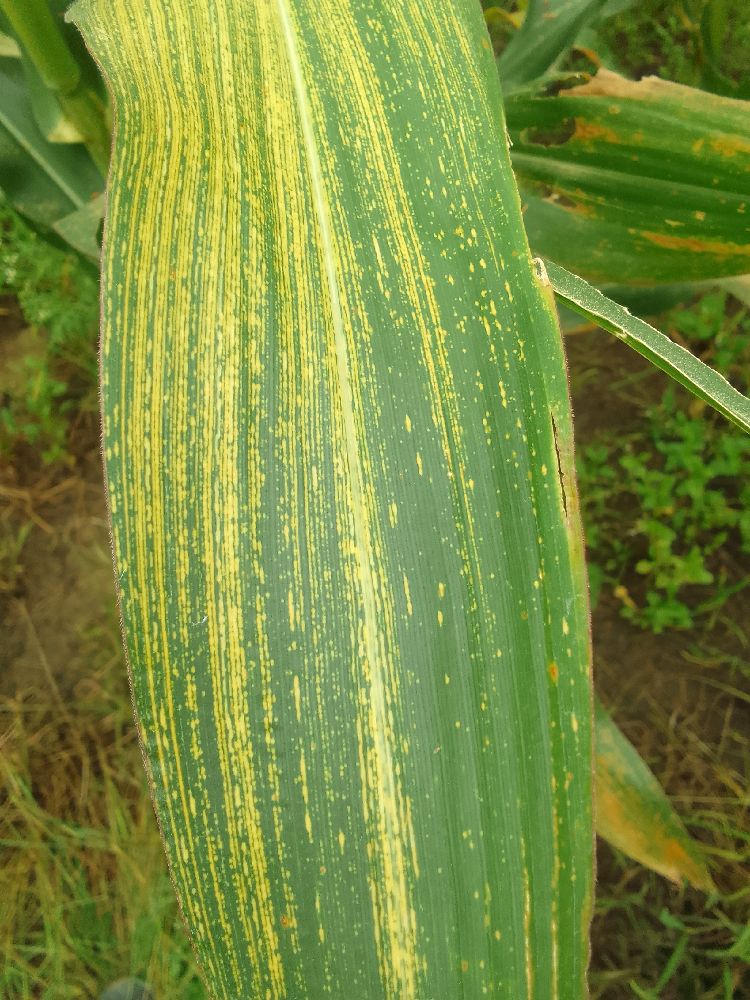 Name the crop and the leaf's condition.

maize, maize streak virus
